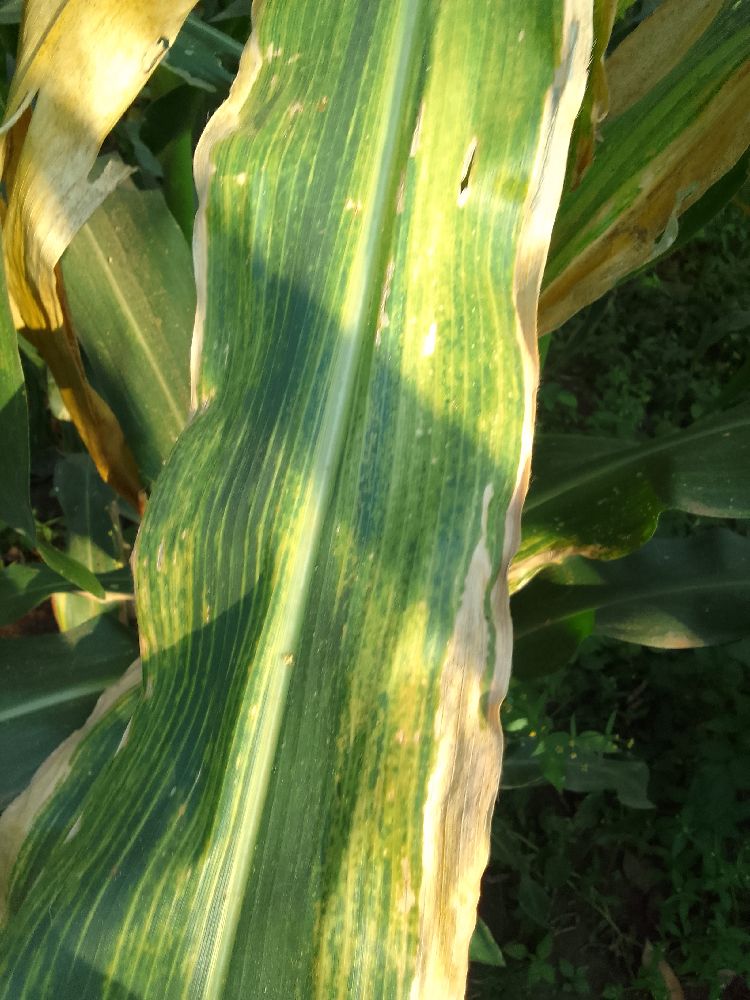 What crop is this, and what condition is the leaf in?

maize, maize lethal necrosis
